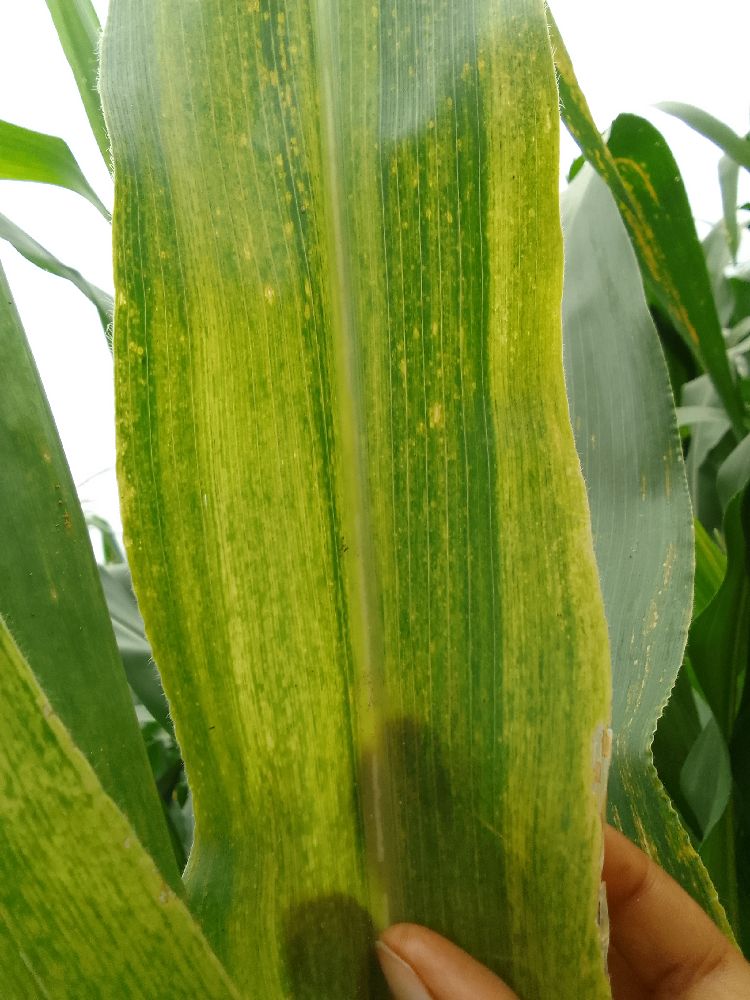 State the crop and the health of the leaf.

maize, maize lethal necrosis
